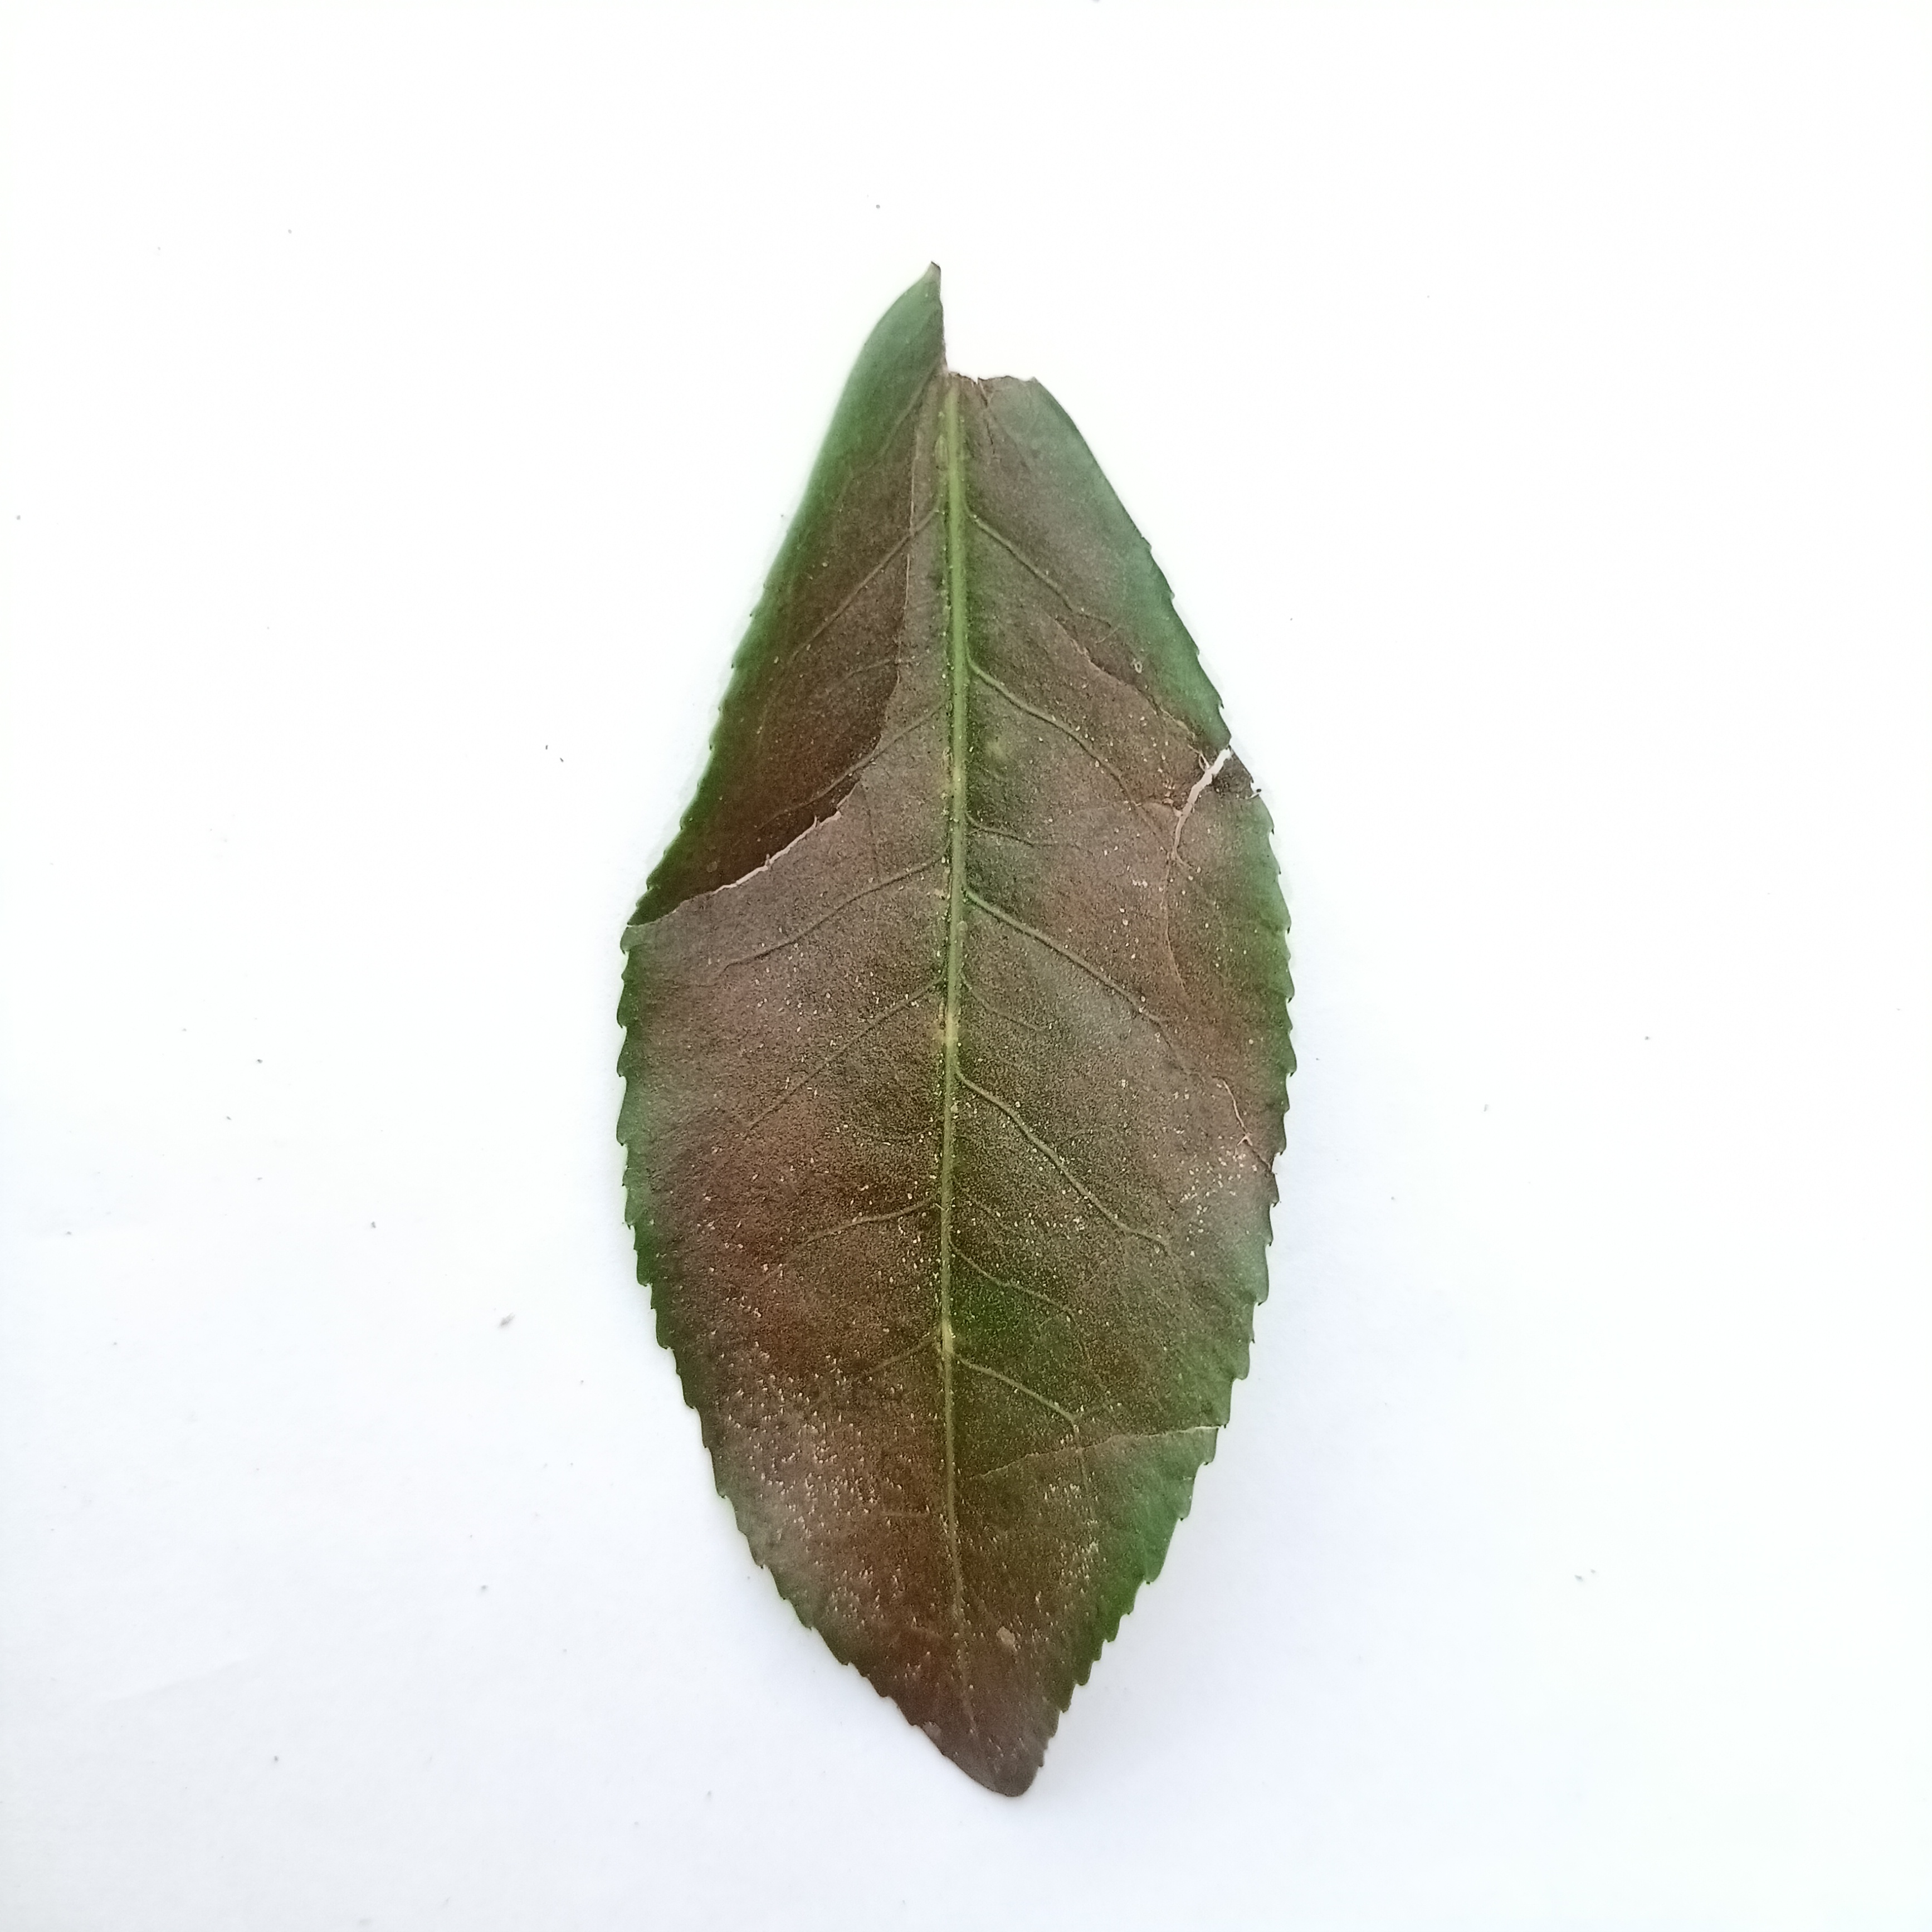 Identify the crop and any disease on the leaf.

tea, red rust
